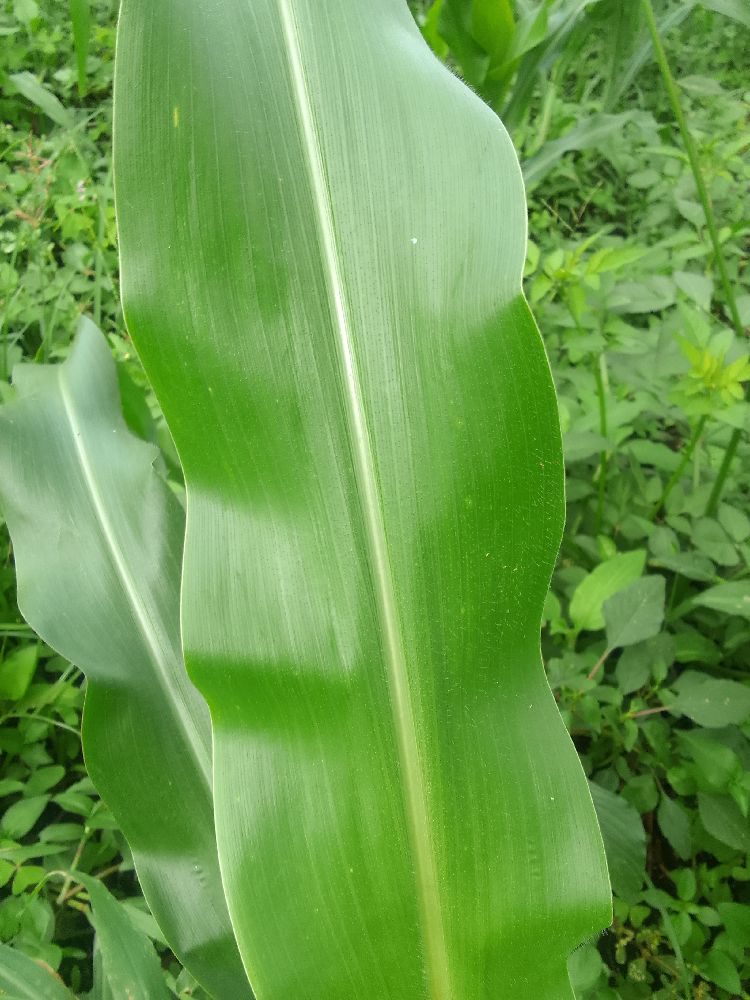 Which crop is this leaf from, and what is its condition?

maize, healthy
